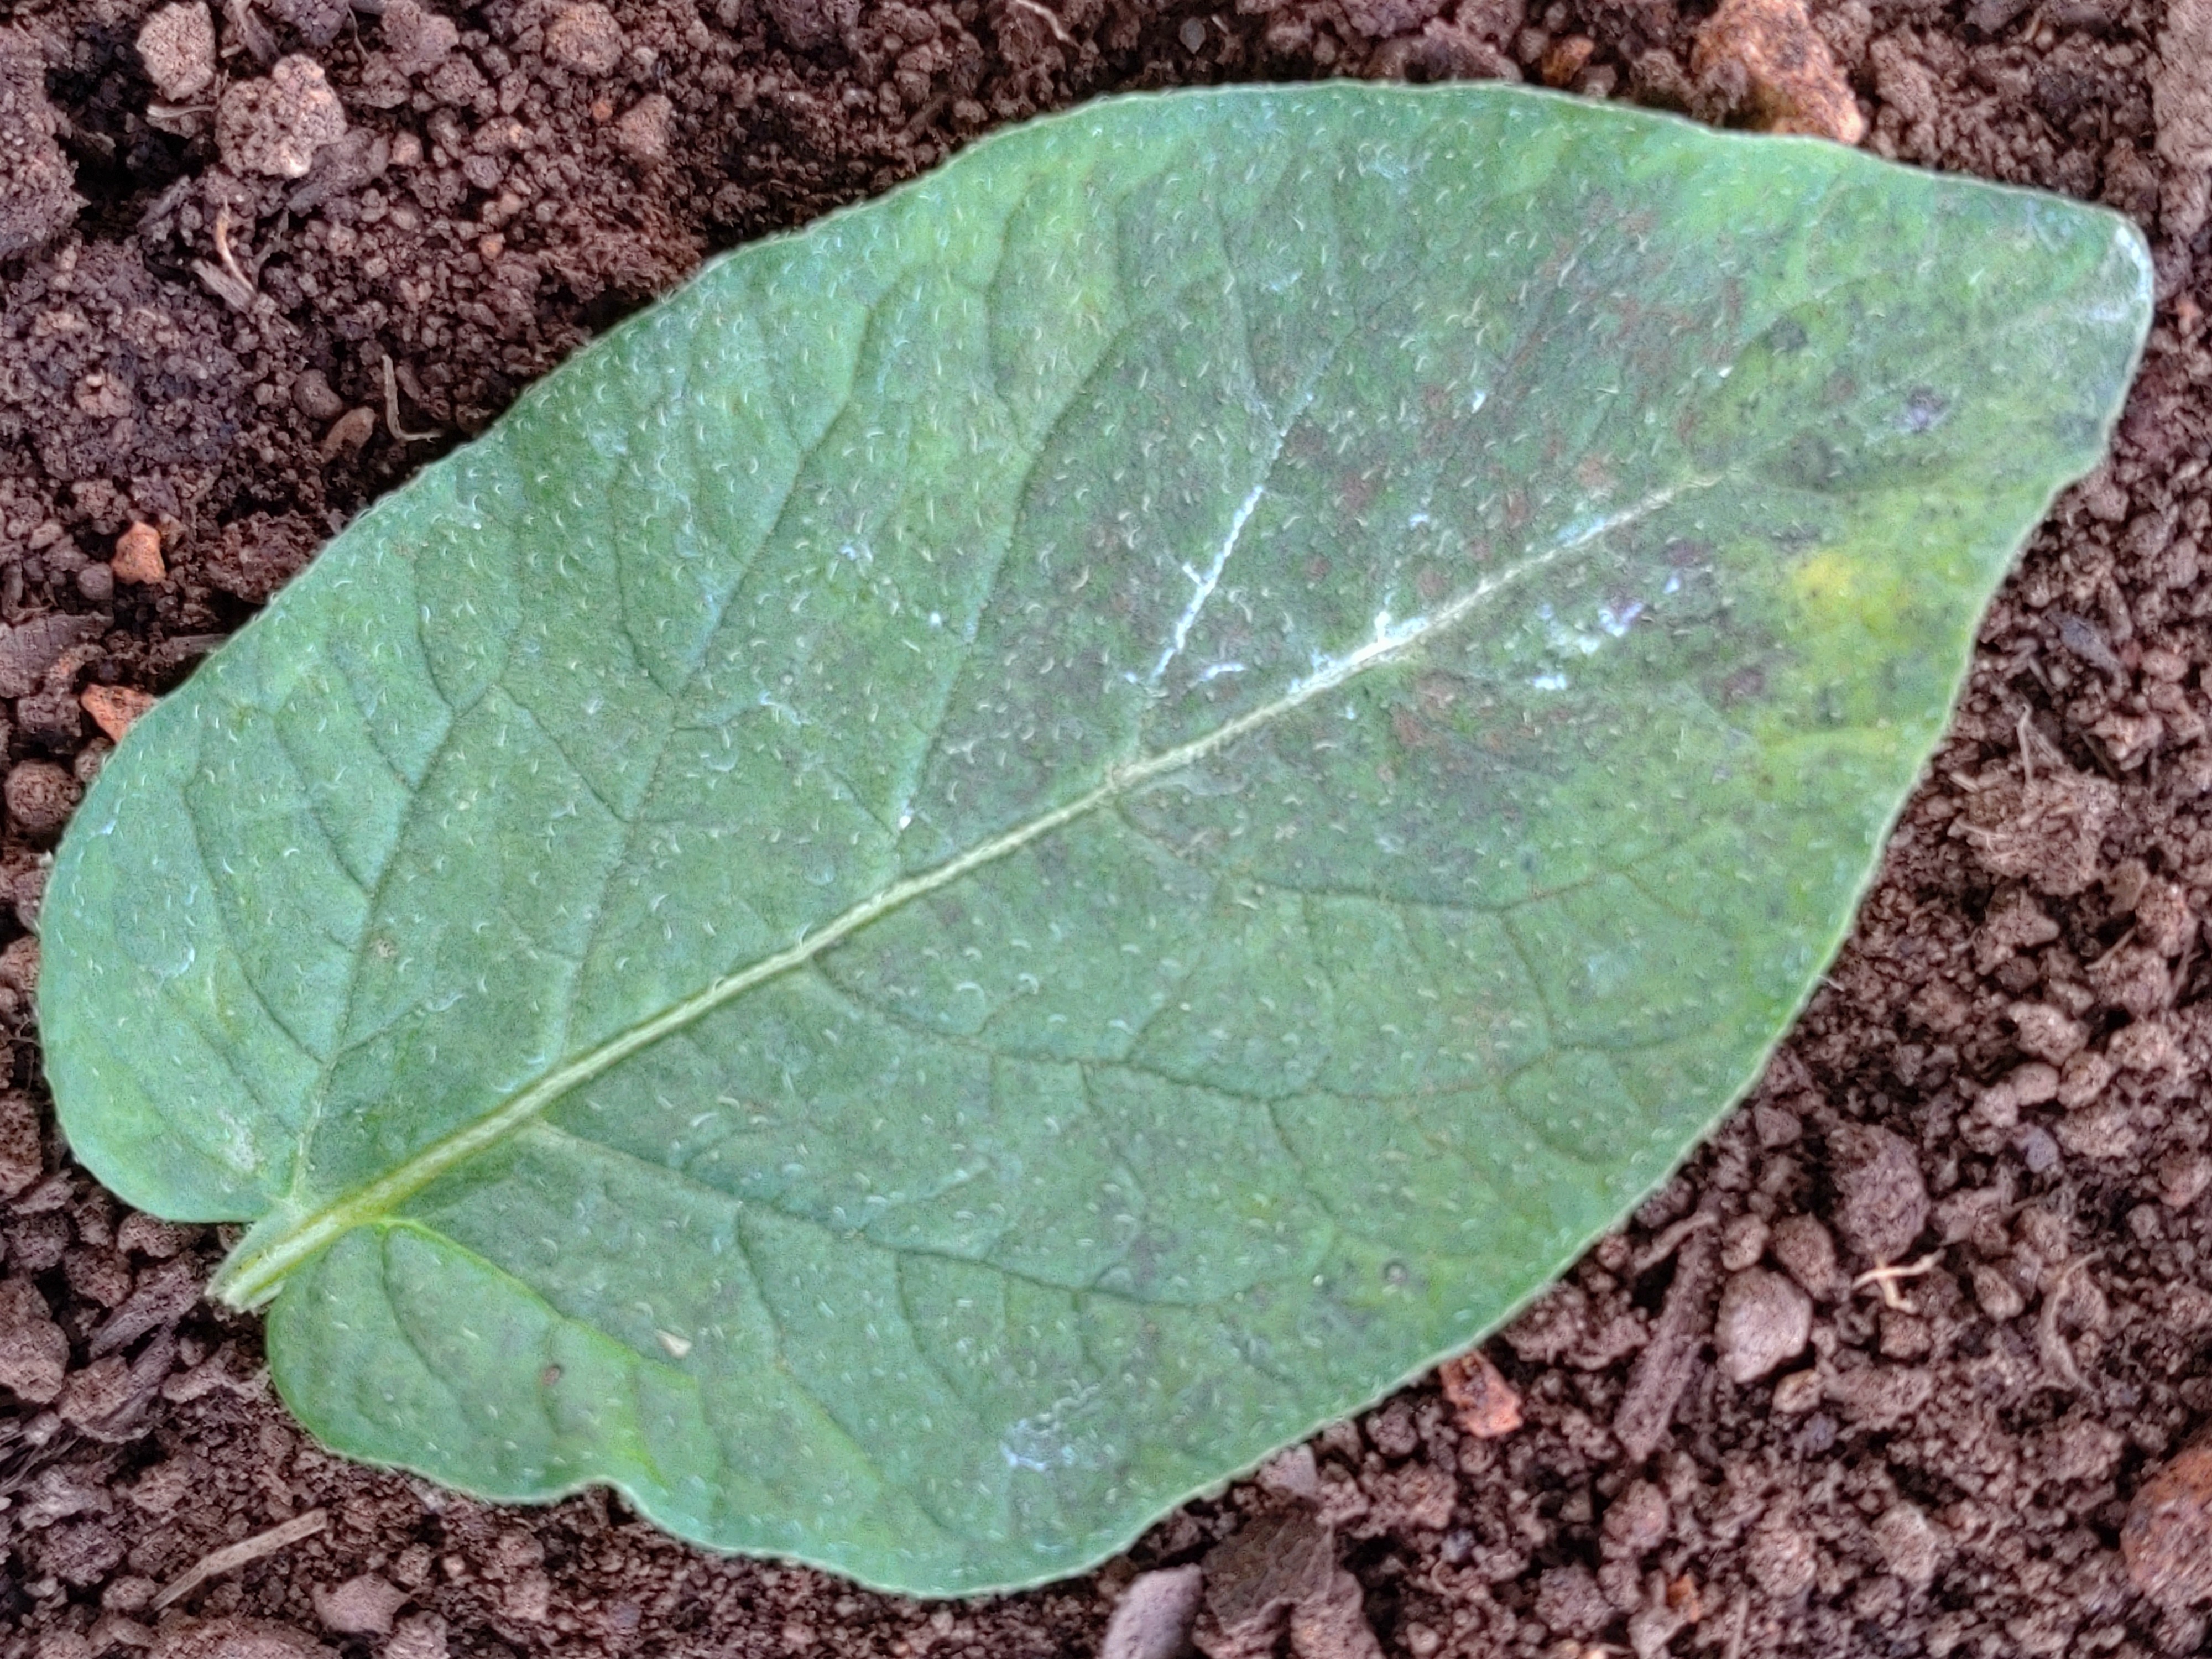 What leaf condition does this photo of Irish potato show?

late blight
